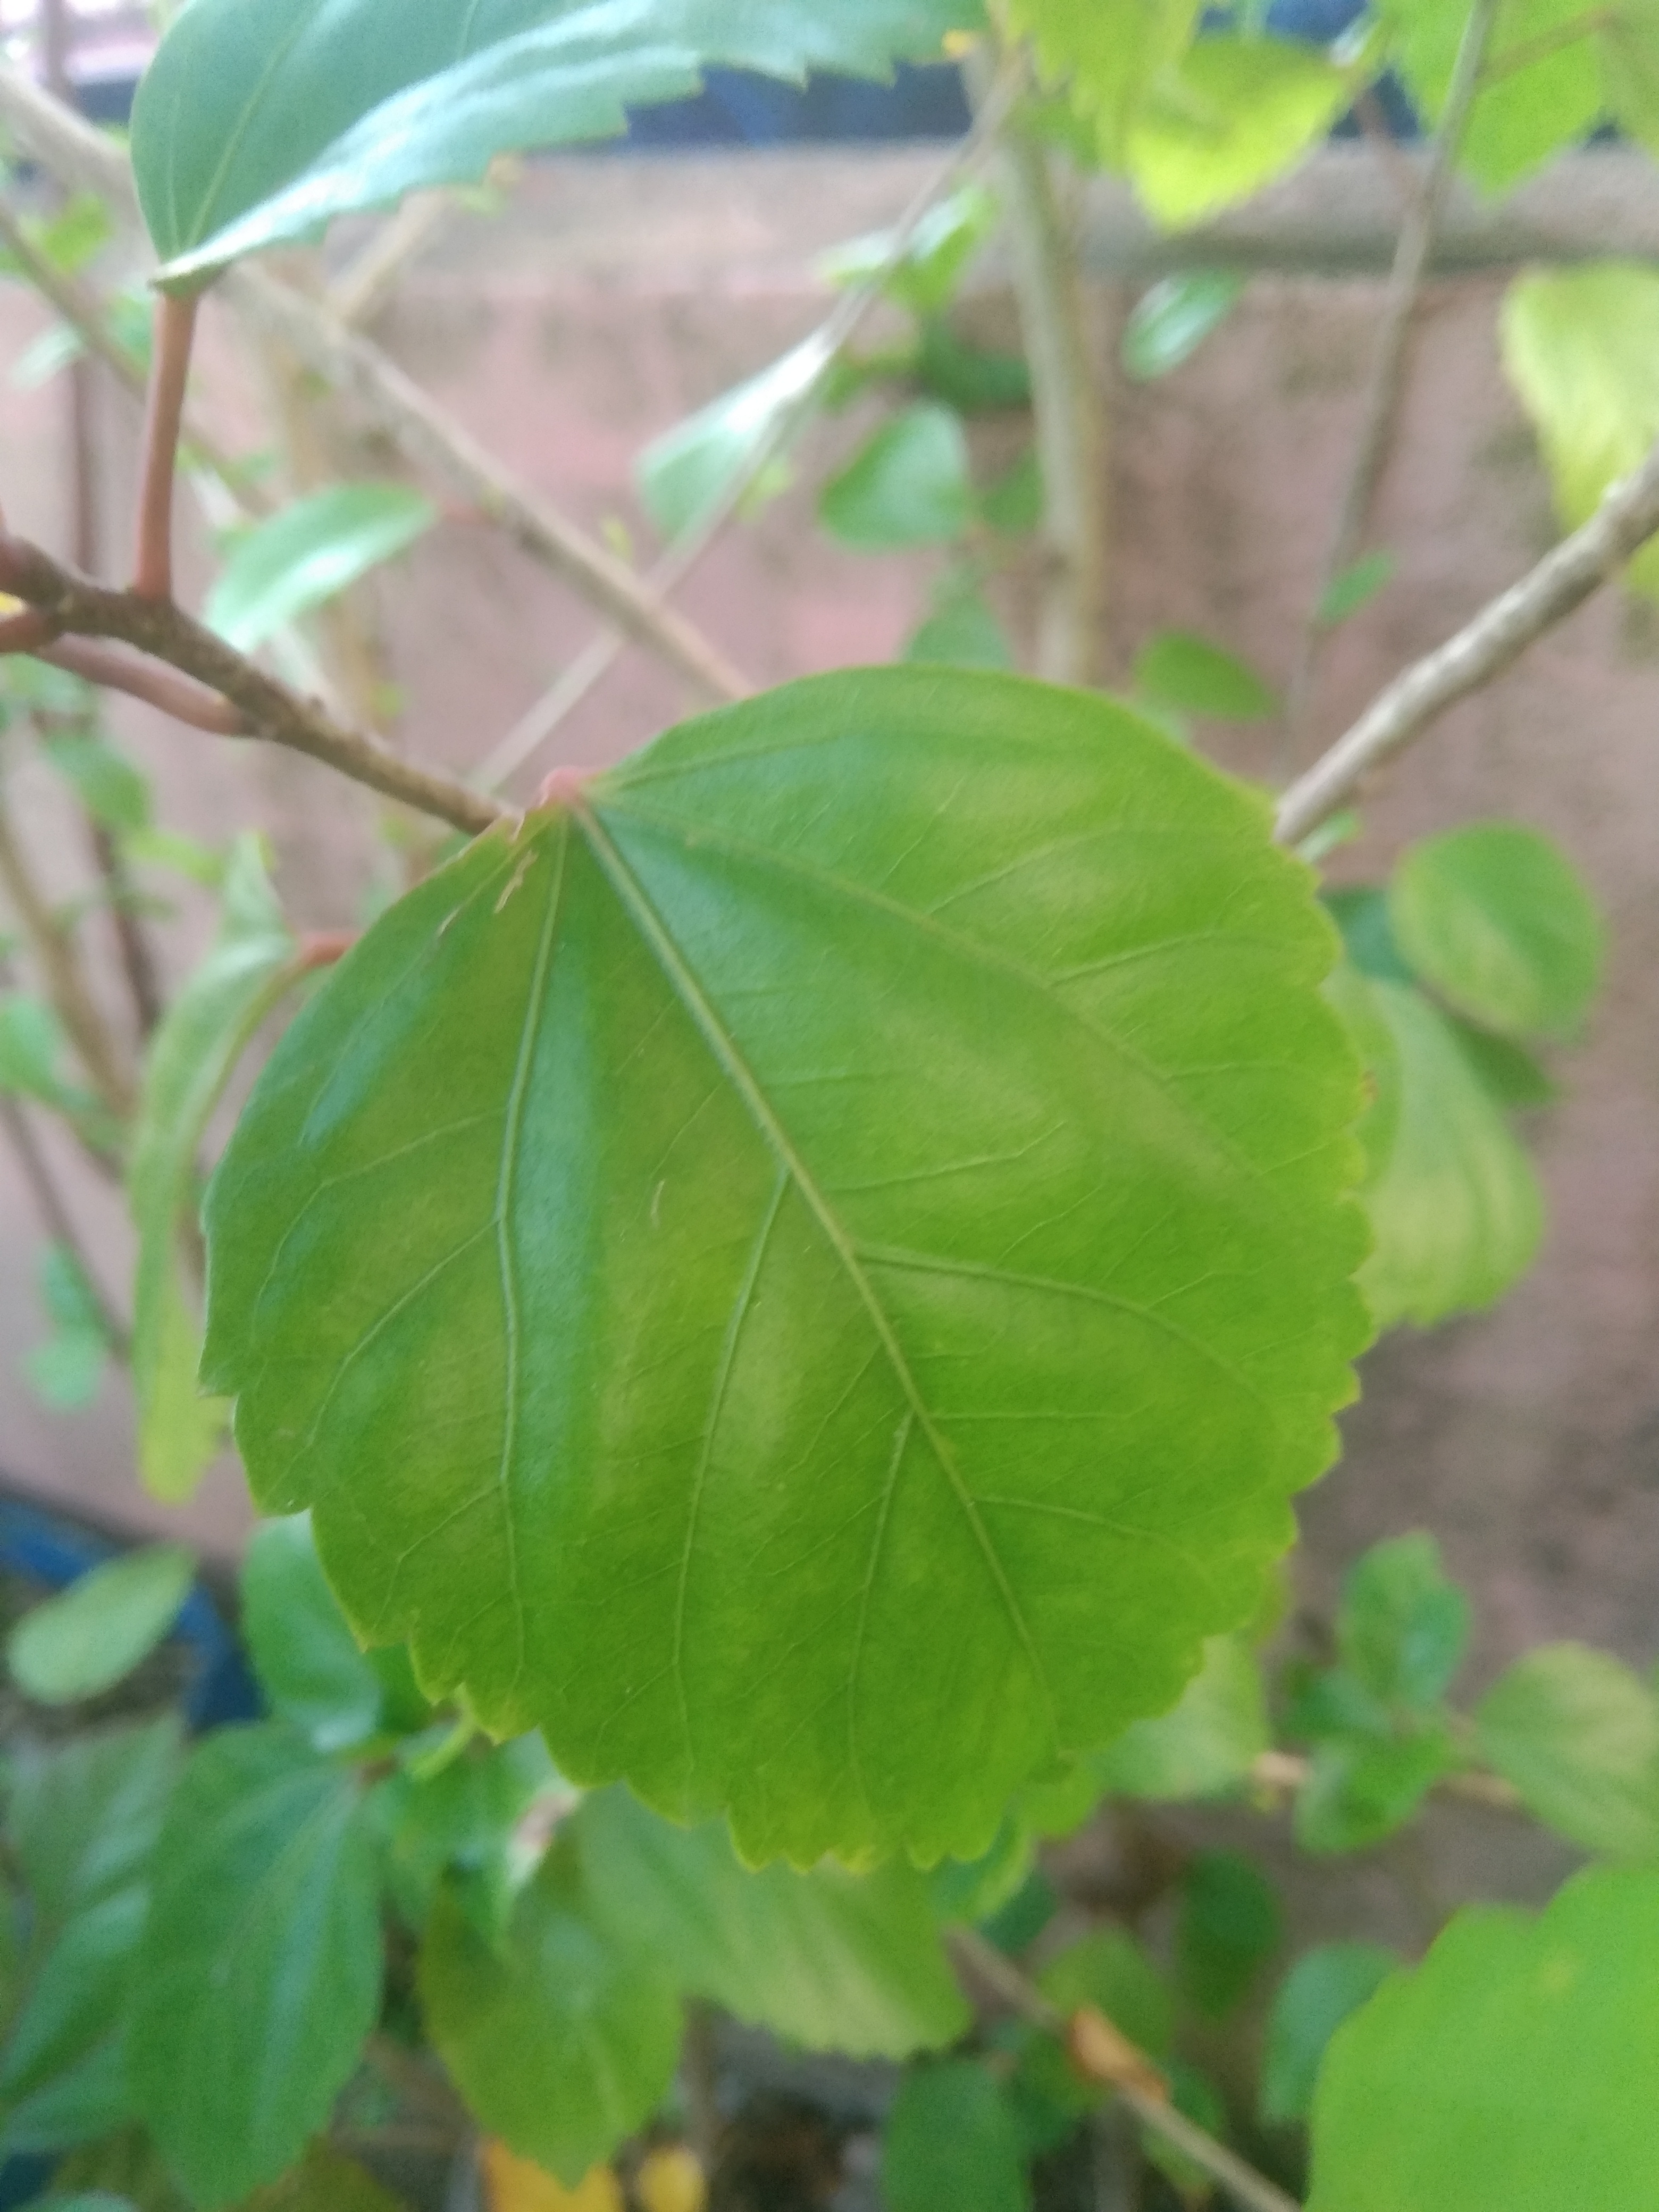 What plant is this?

hibiscus
